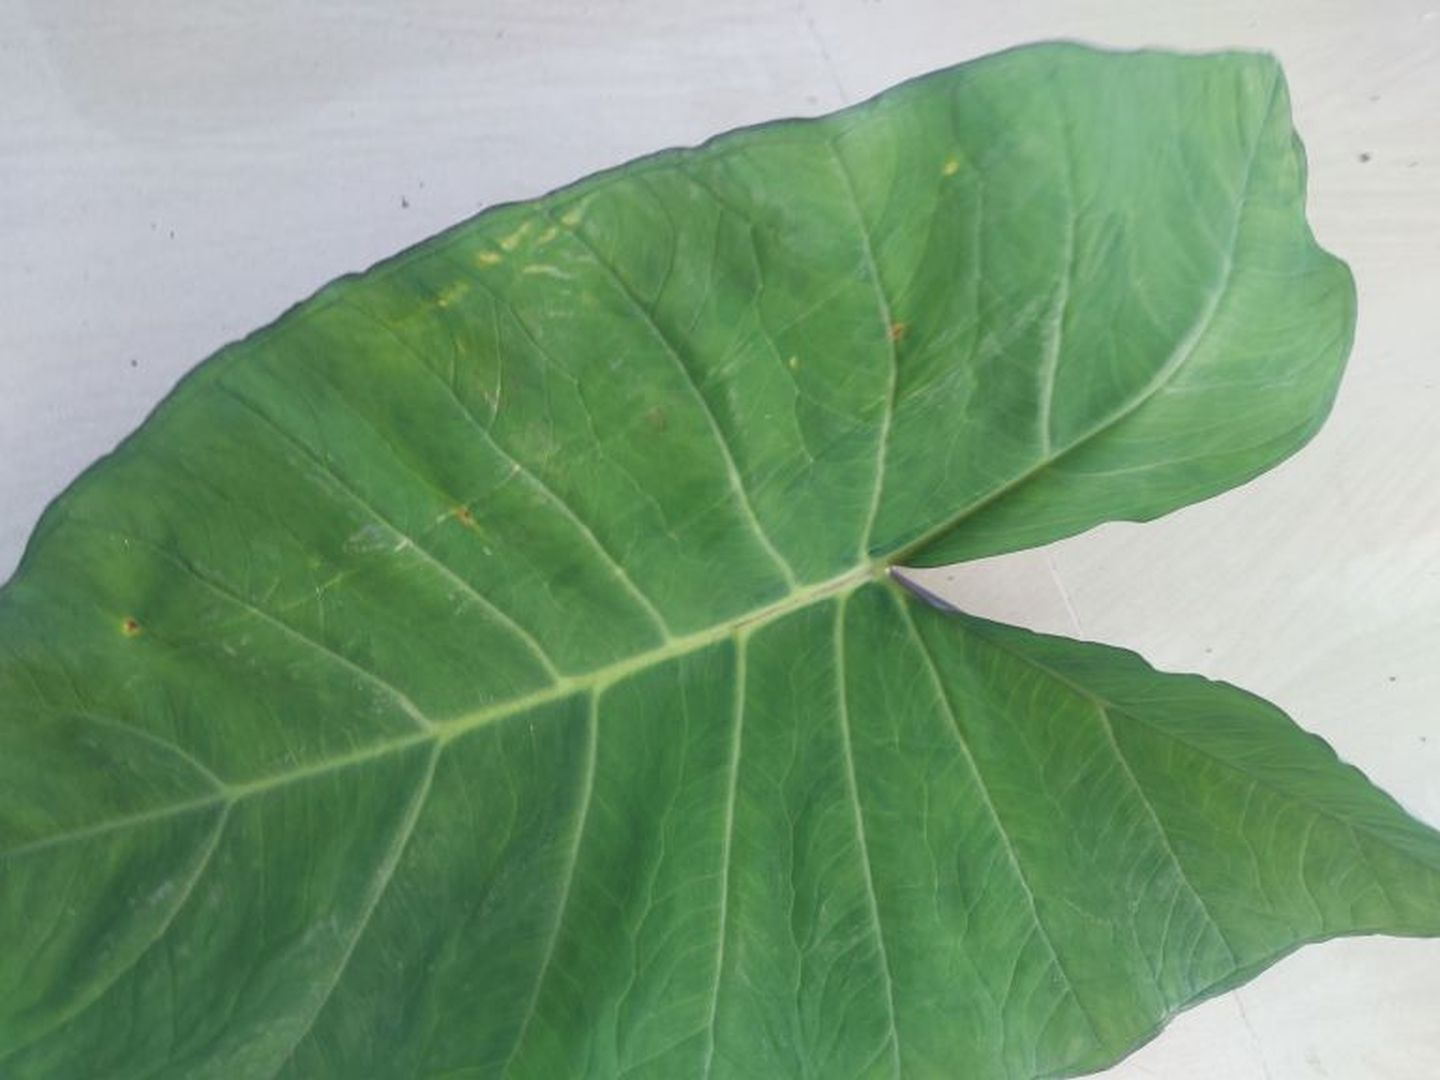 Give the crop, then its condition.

taro, healthy
